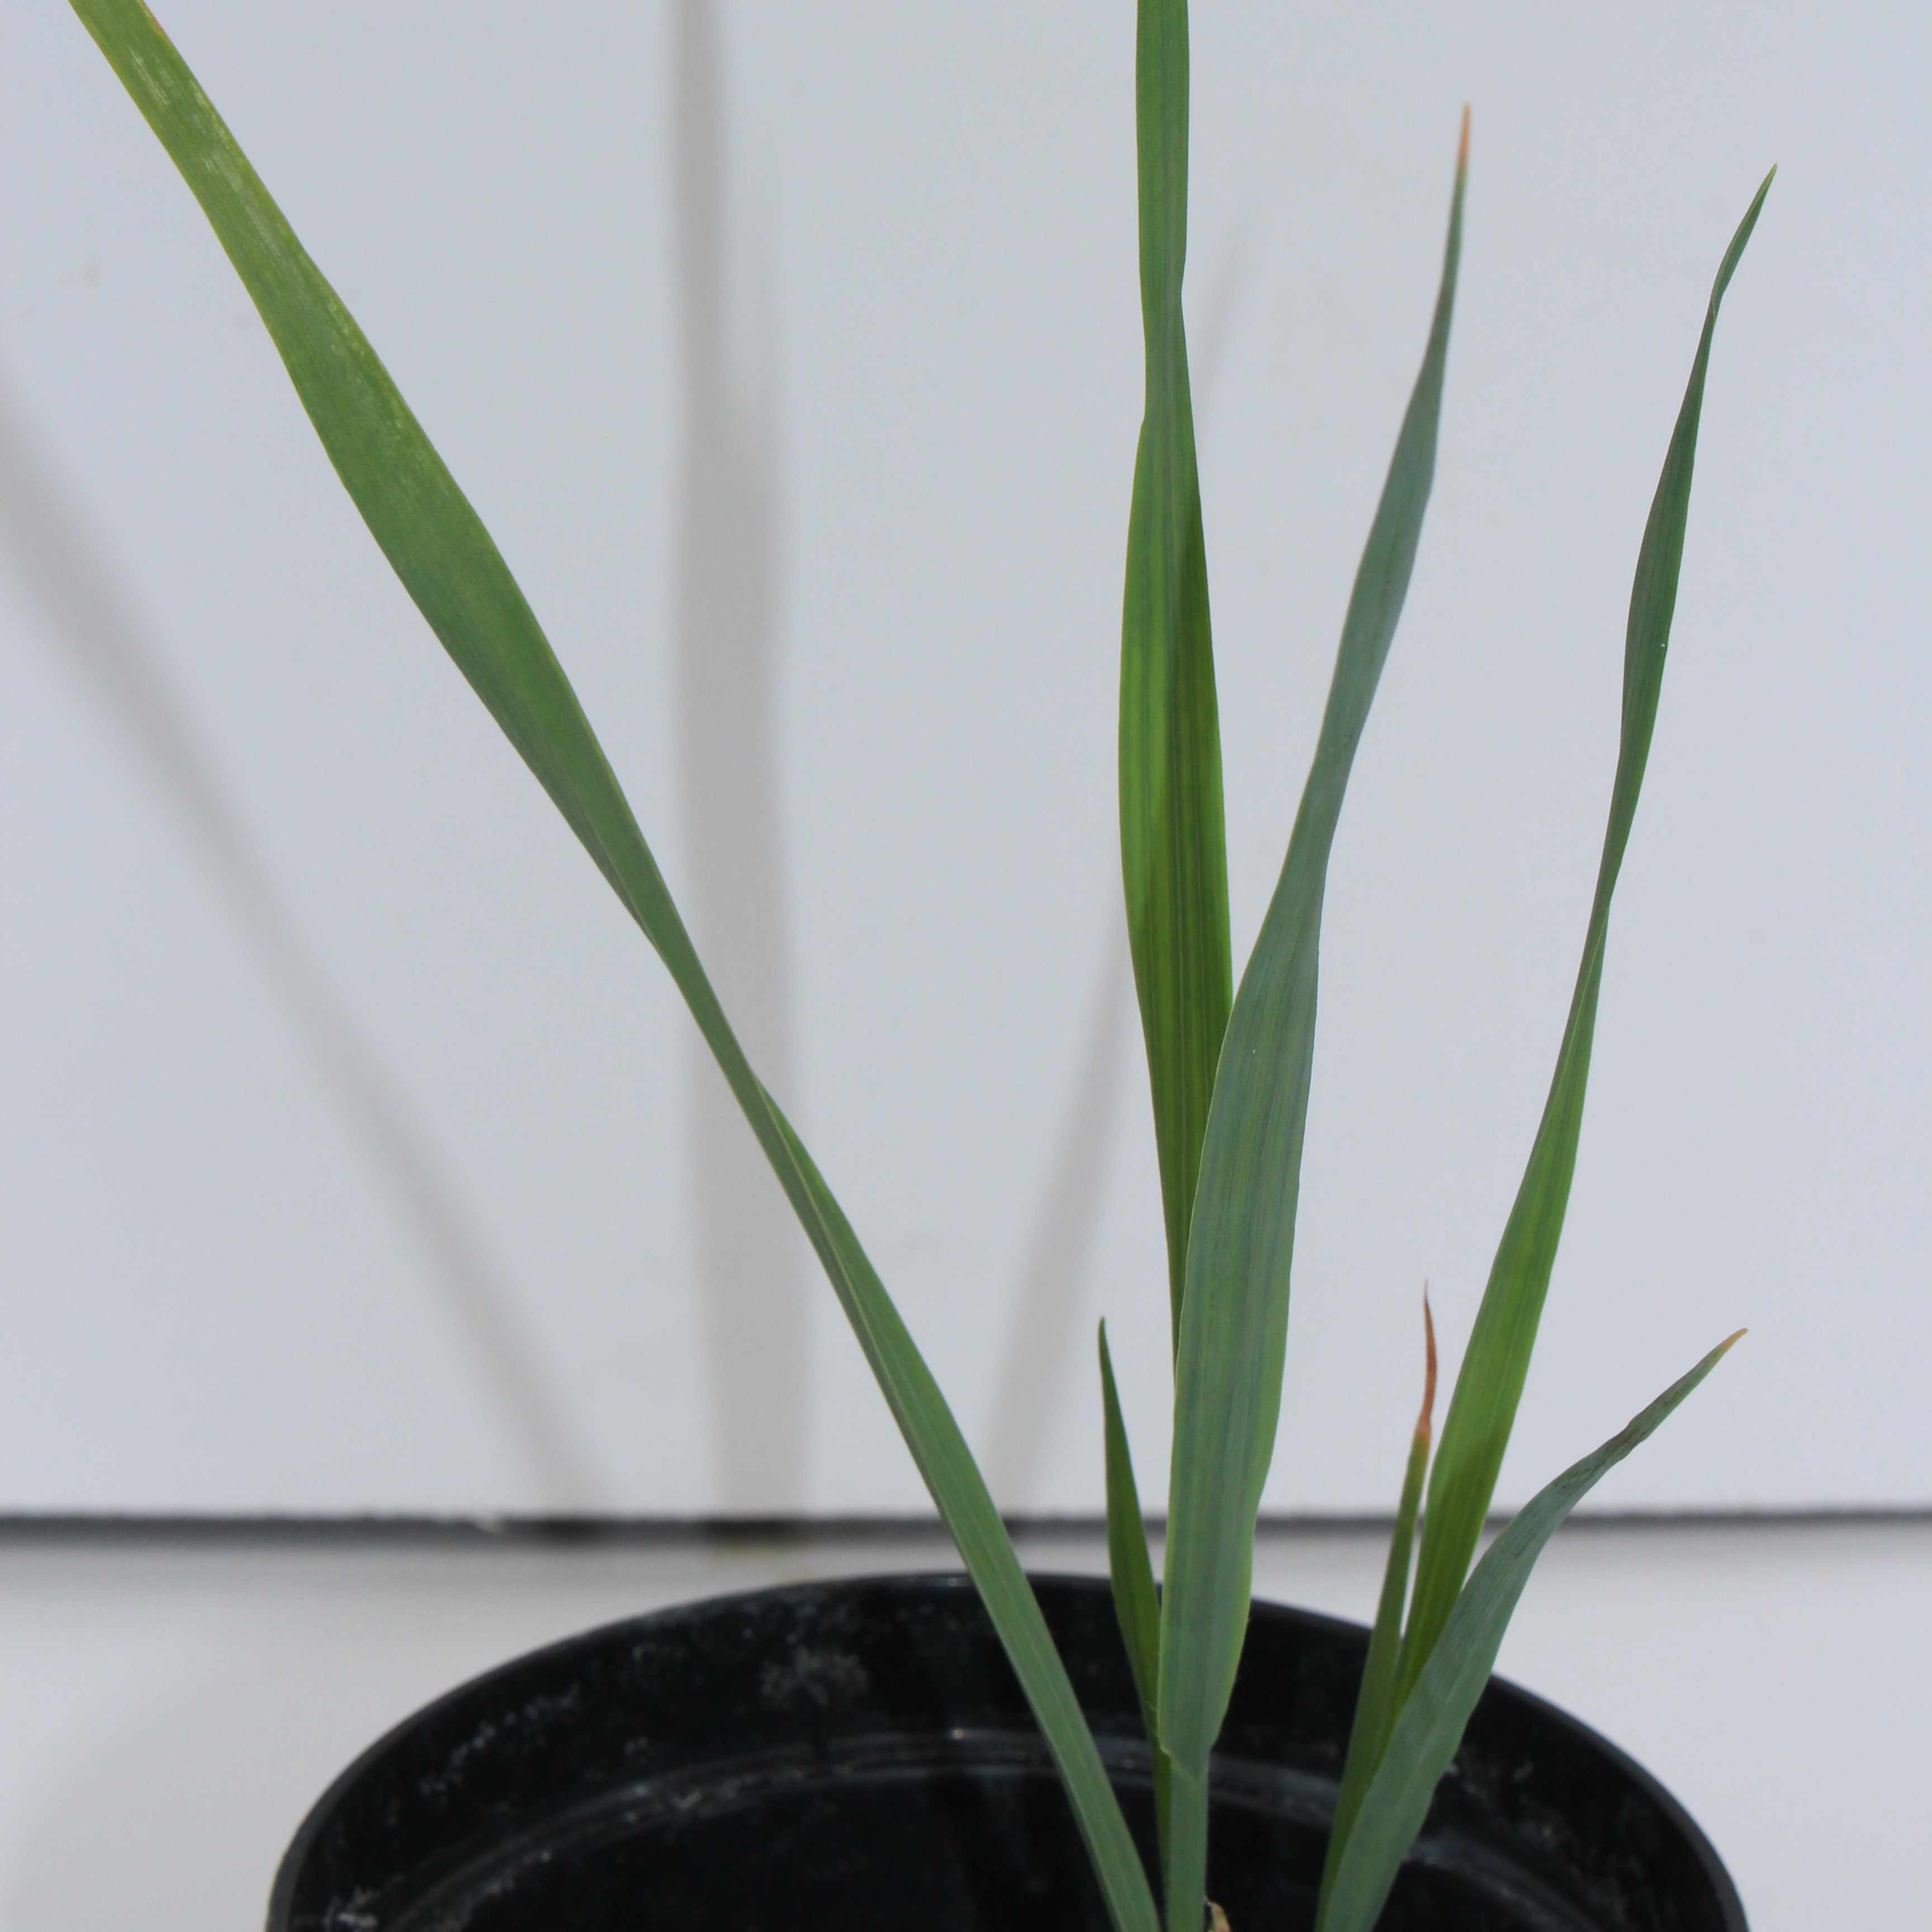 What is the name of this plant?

Avena sterilis
